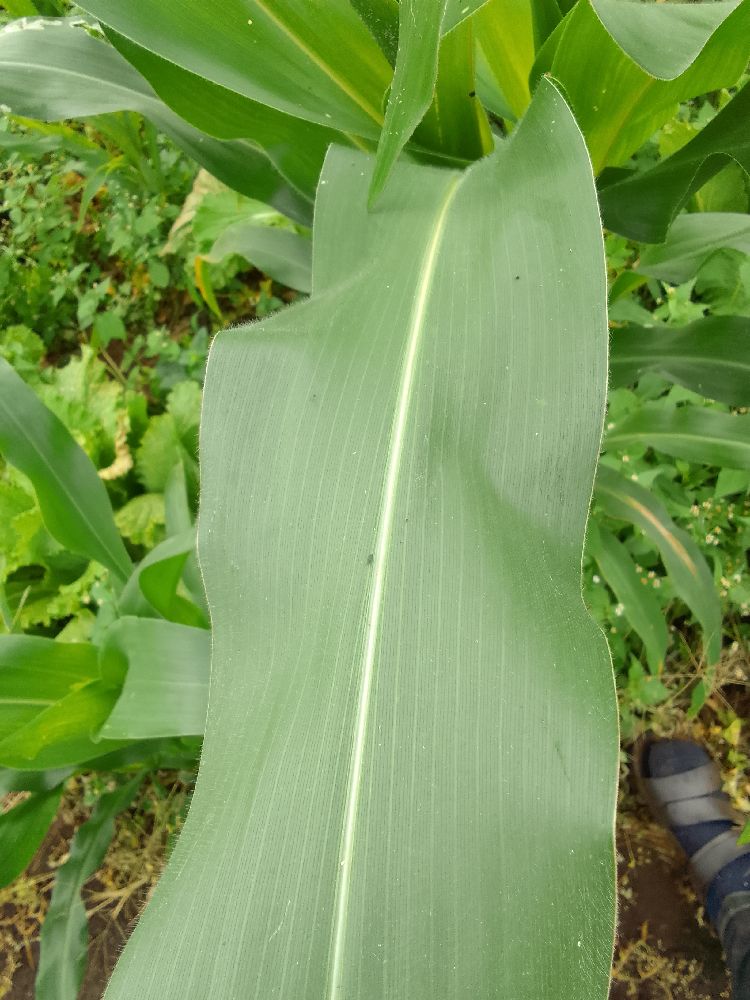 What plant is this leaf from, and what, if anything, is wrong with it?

maize, healthy
